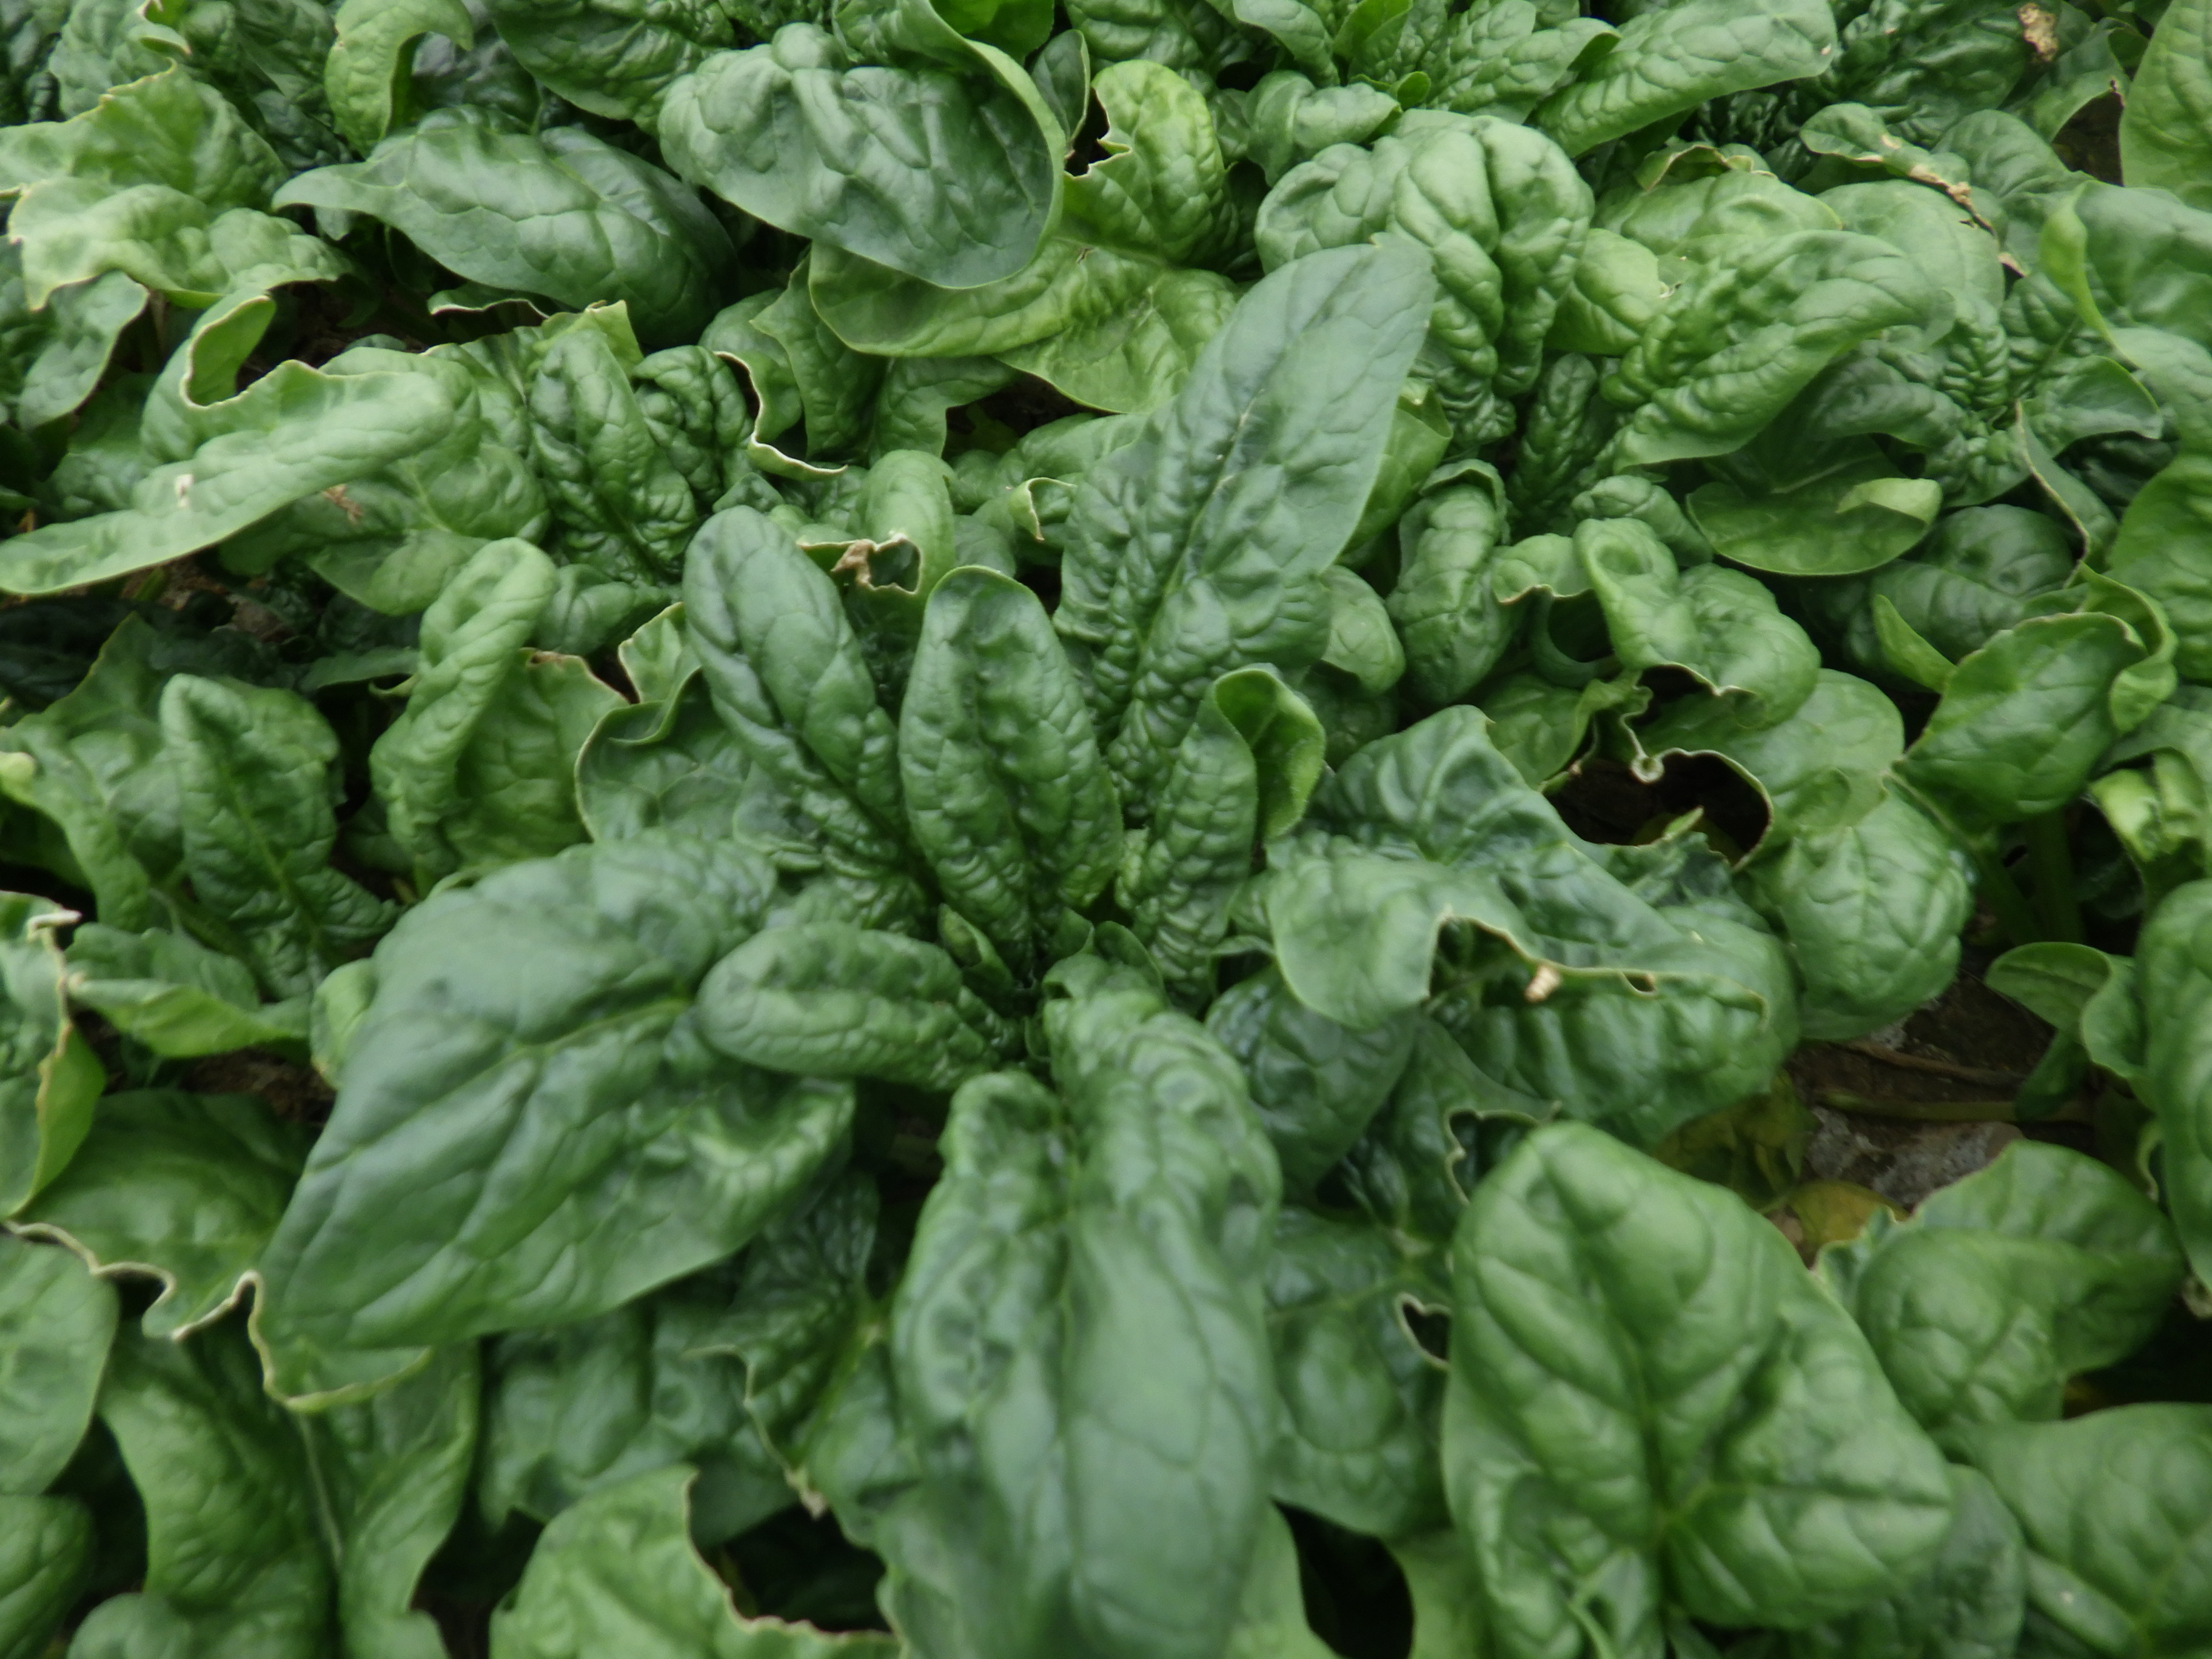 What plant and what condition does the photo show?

spinach, mechanical damage
